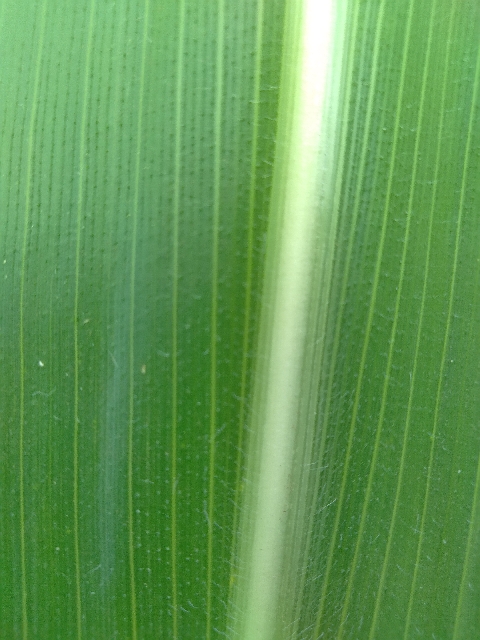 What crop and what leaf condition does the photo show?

maize, healthy
